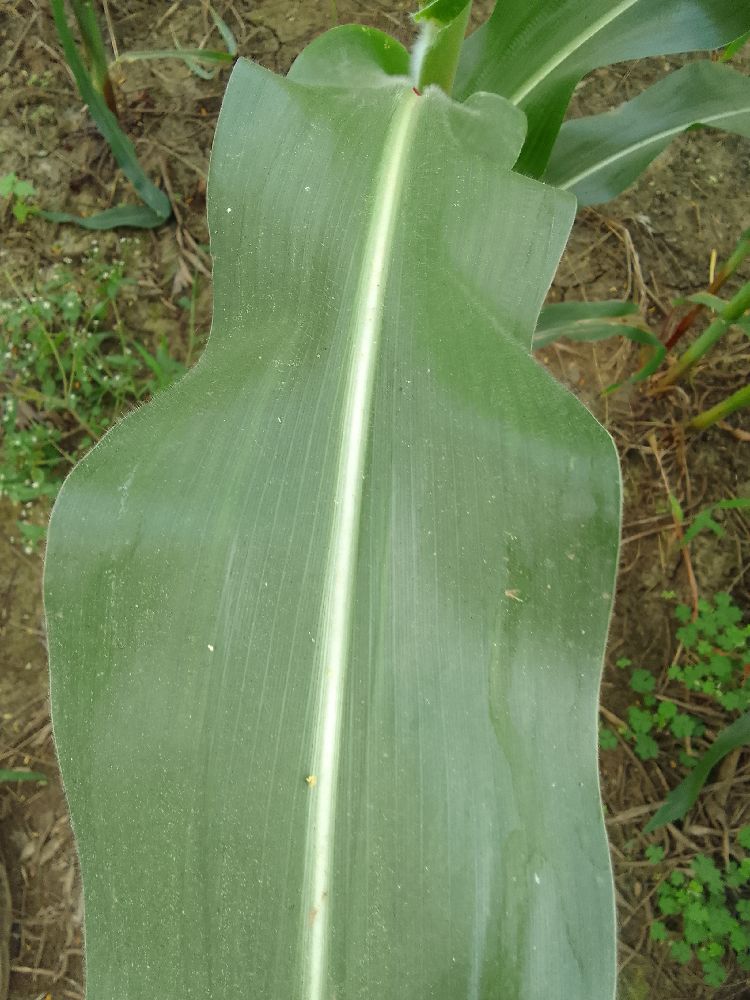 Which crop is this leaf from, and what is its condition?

maize, healthy
